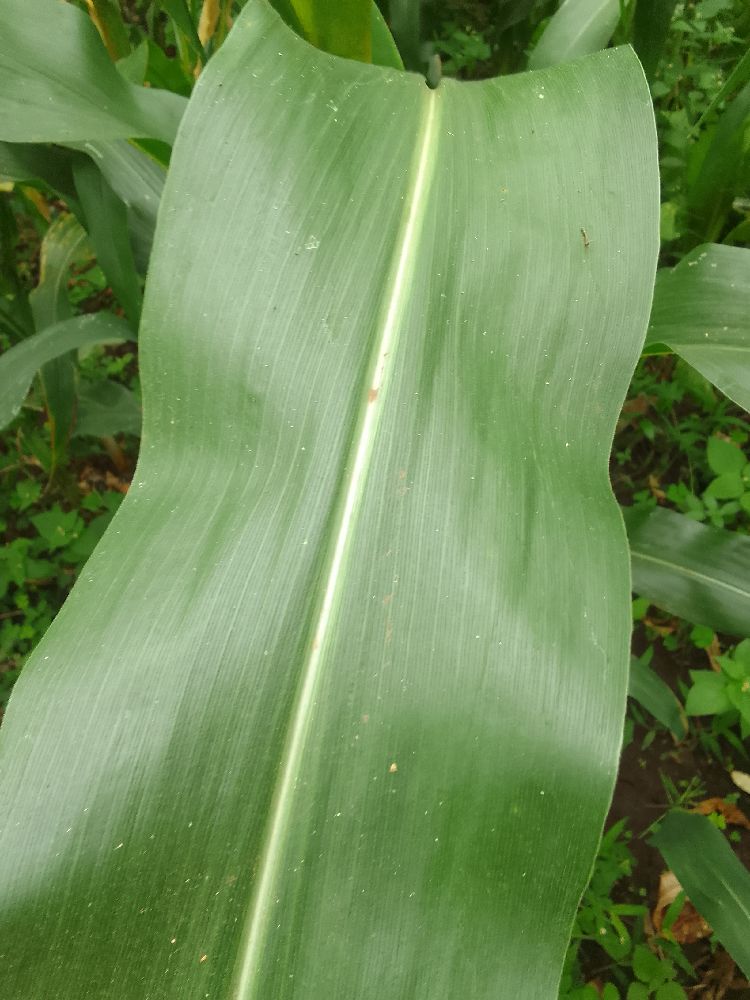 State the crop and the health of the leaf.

maize, healthy
